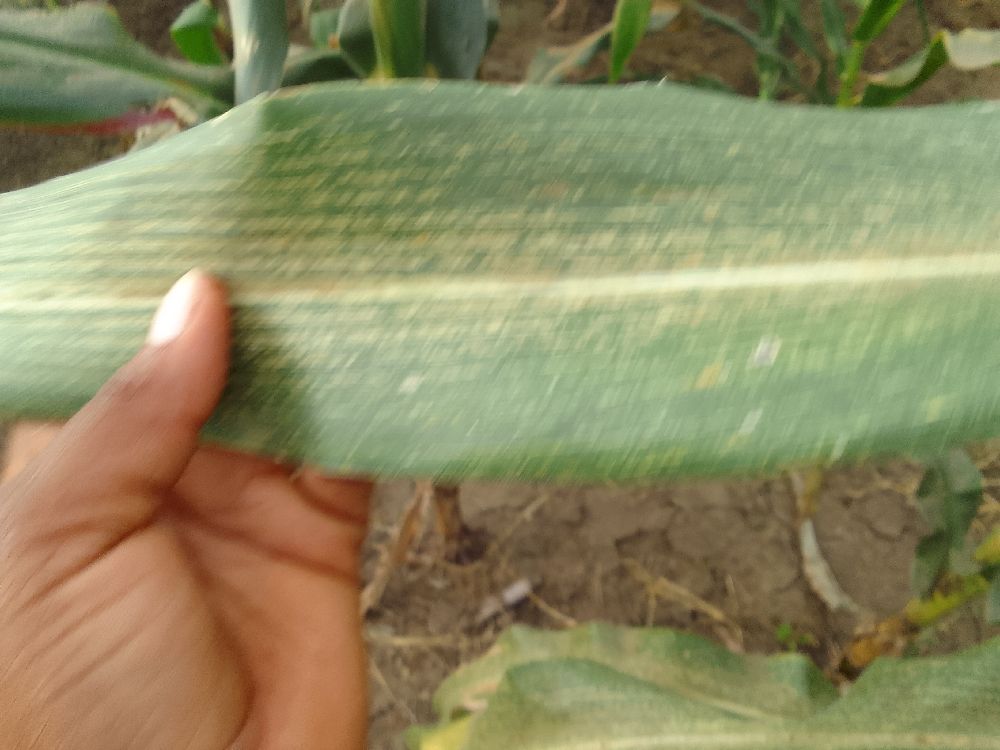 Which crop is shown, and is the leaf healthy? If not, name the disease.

maize, maize streak virus
